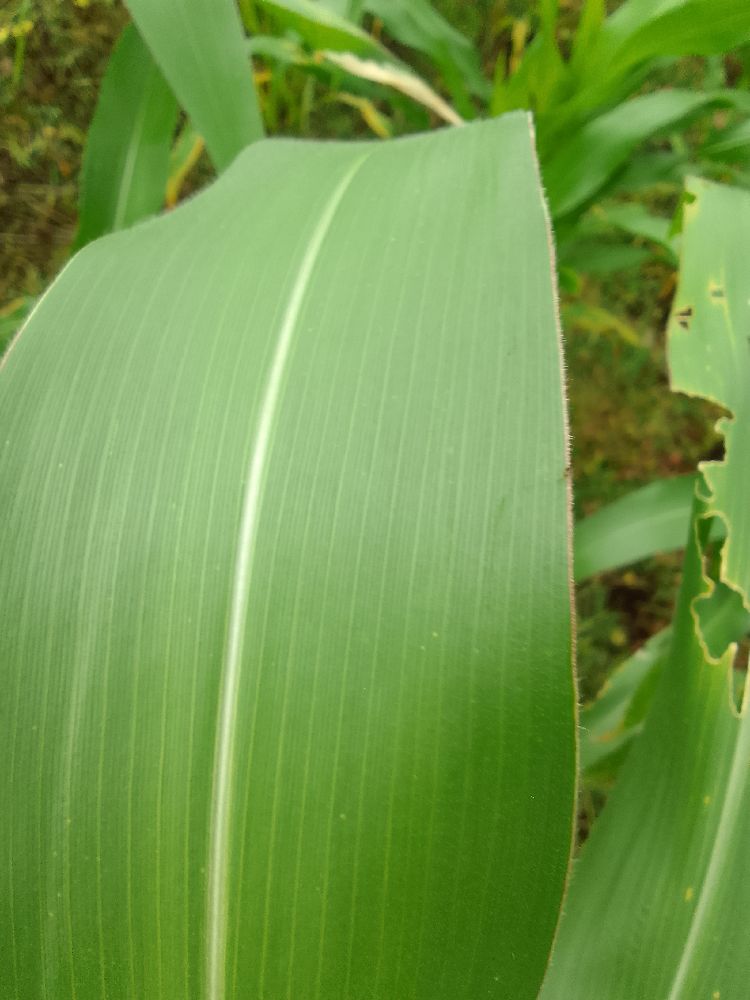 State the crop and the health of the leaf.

maize, healthy
